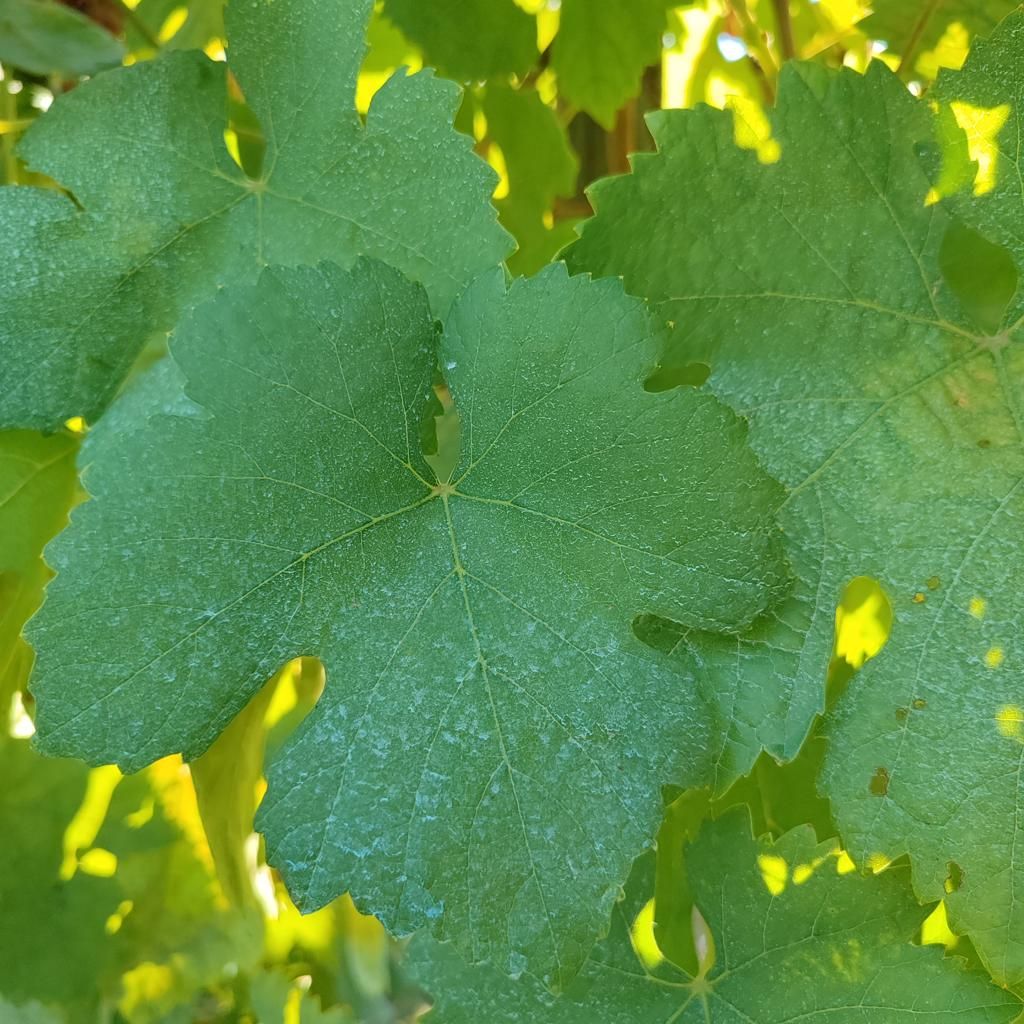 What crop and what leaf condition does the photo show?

grapevine, healthy
